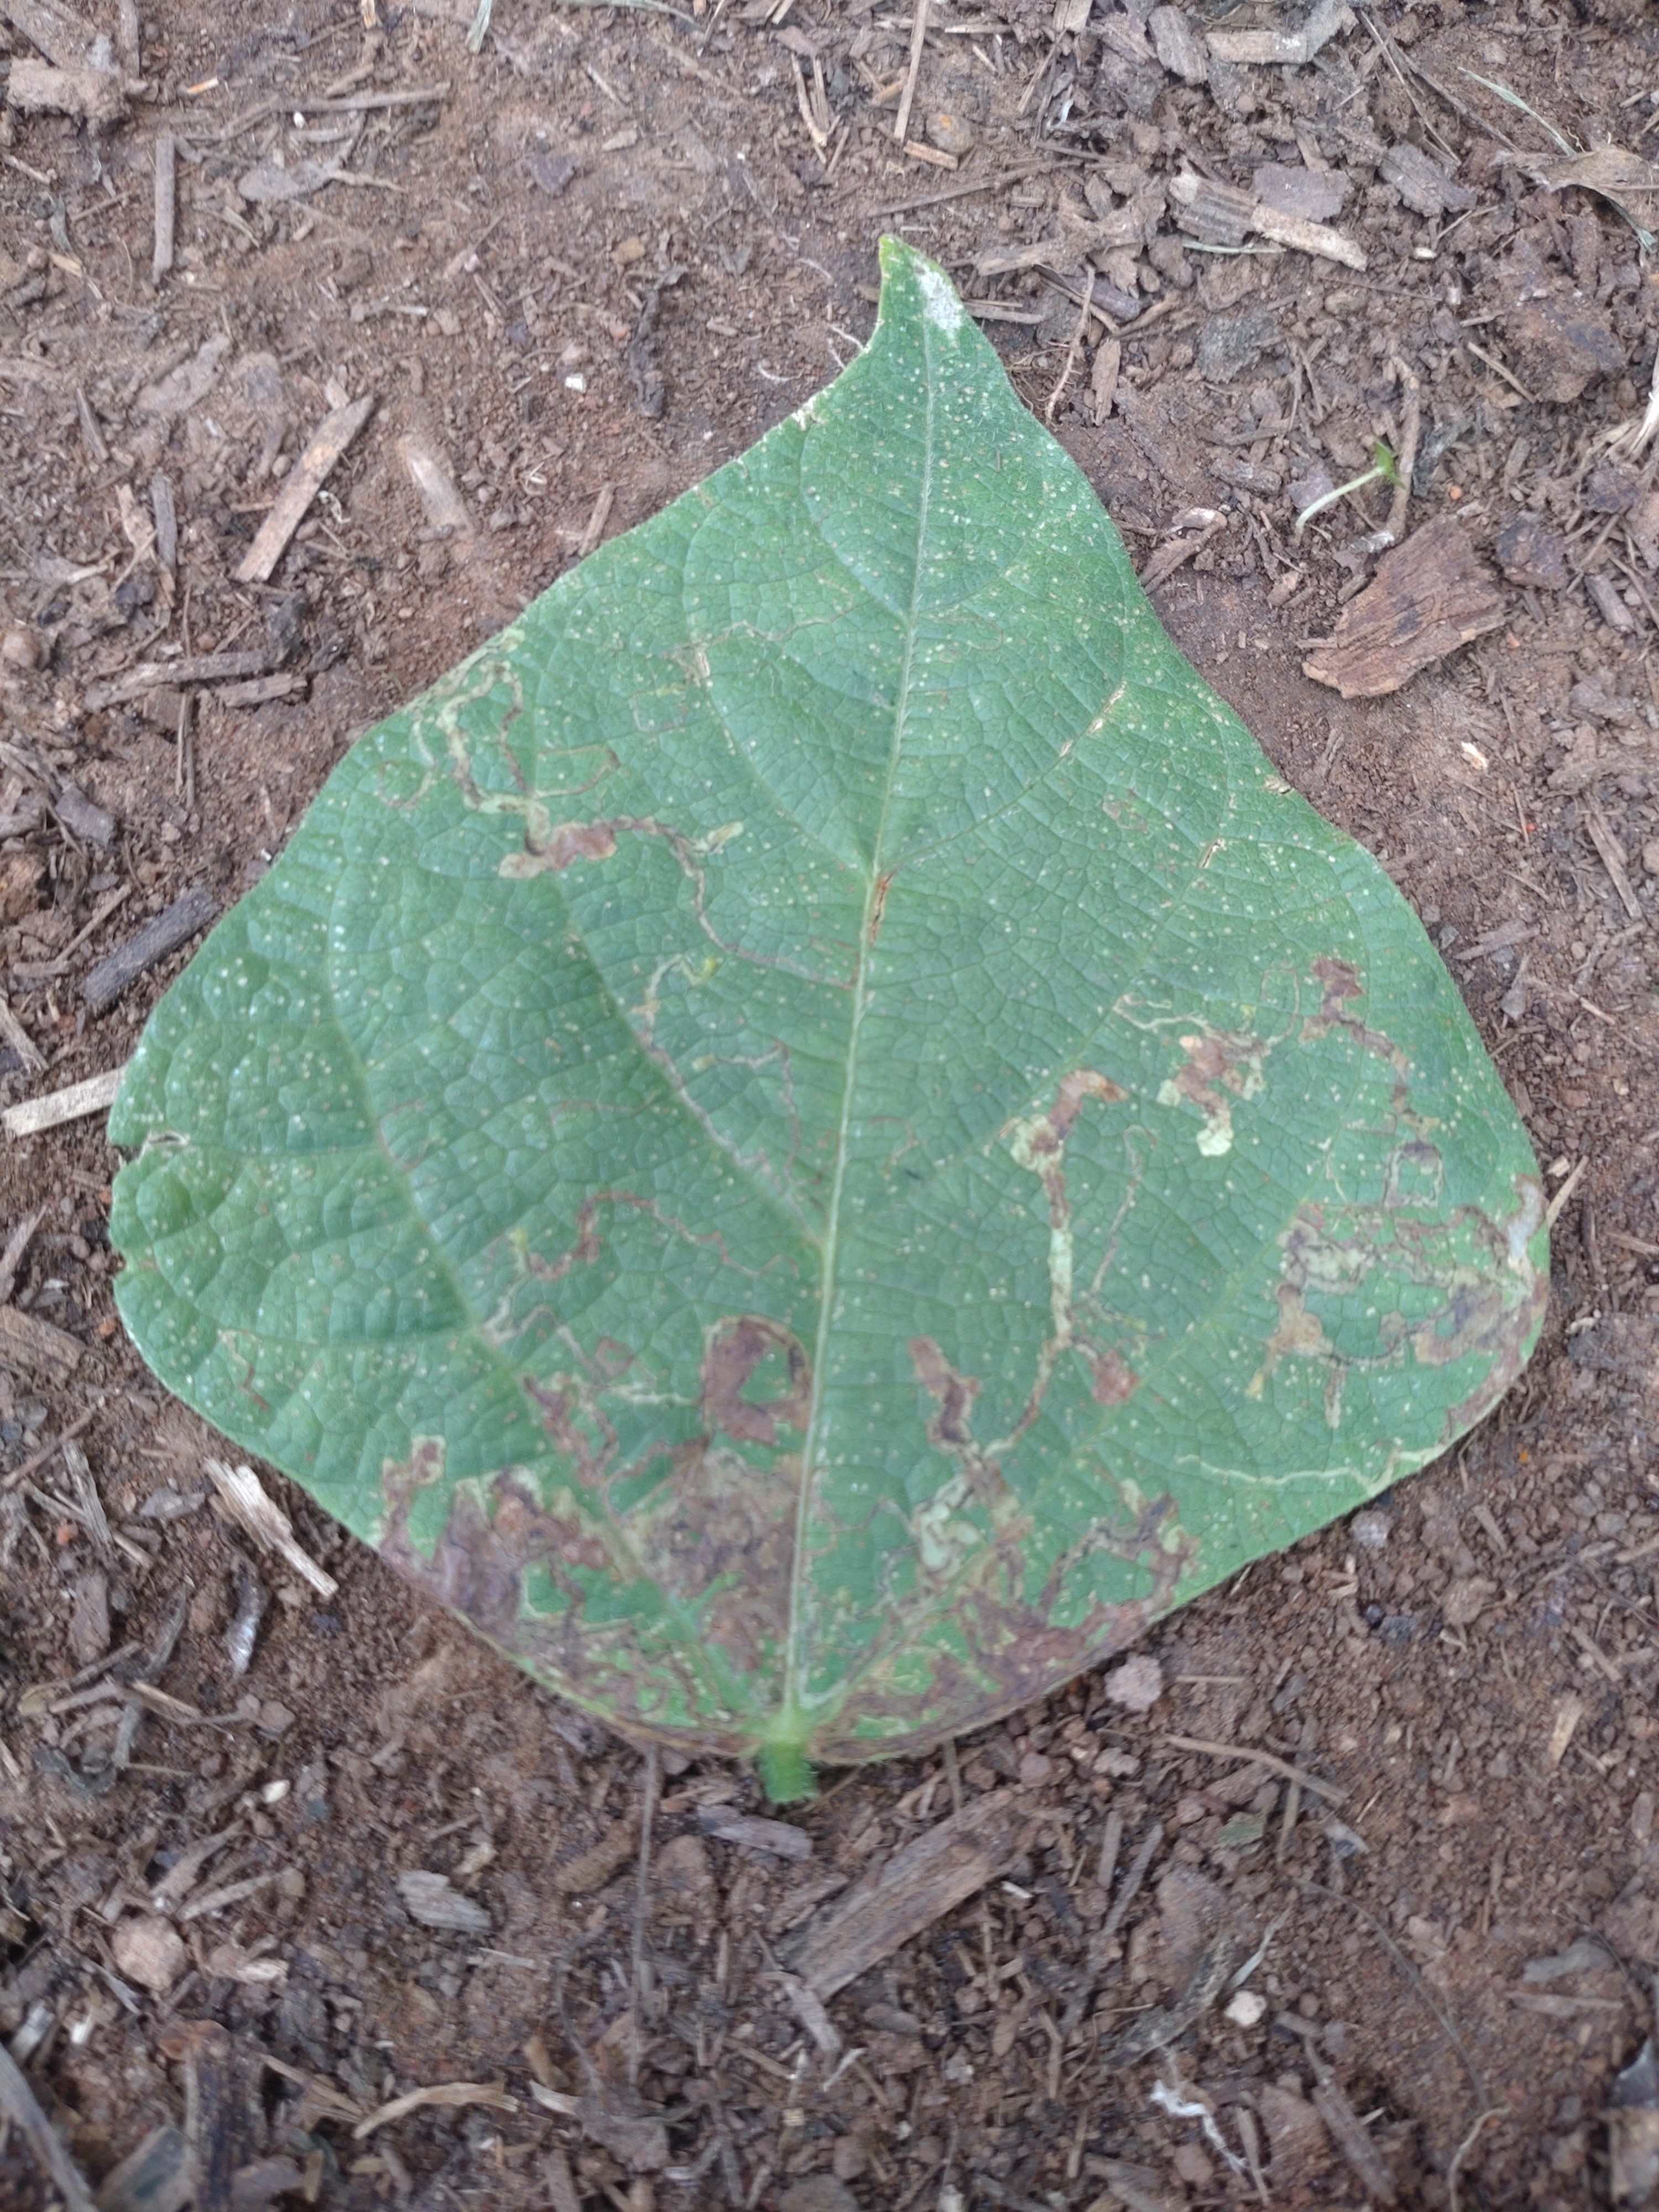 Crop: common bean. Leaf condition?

anthracnose
